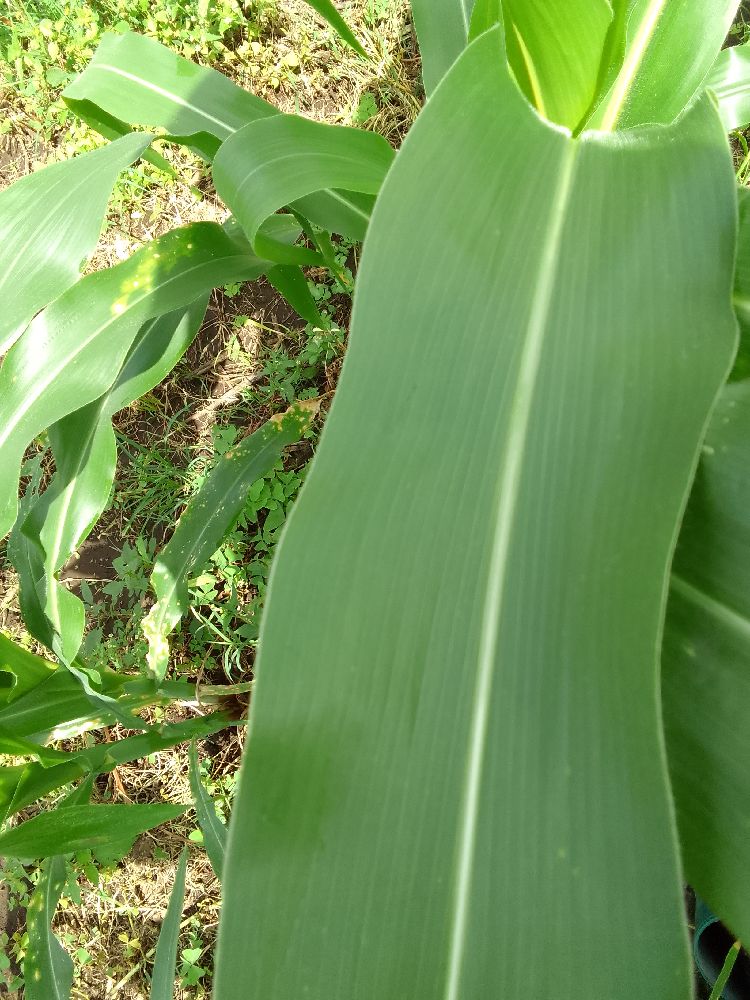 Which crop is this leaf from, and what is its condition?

maize, healthy
